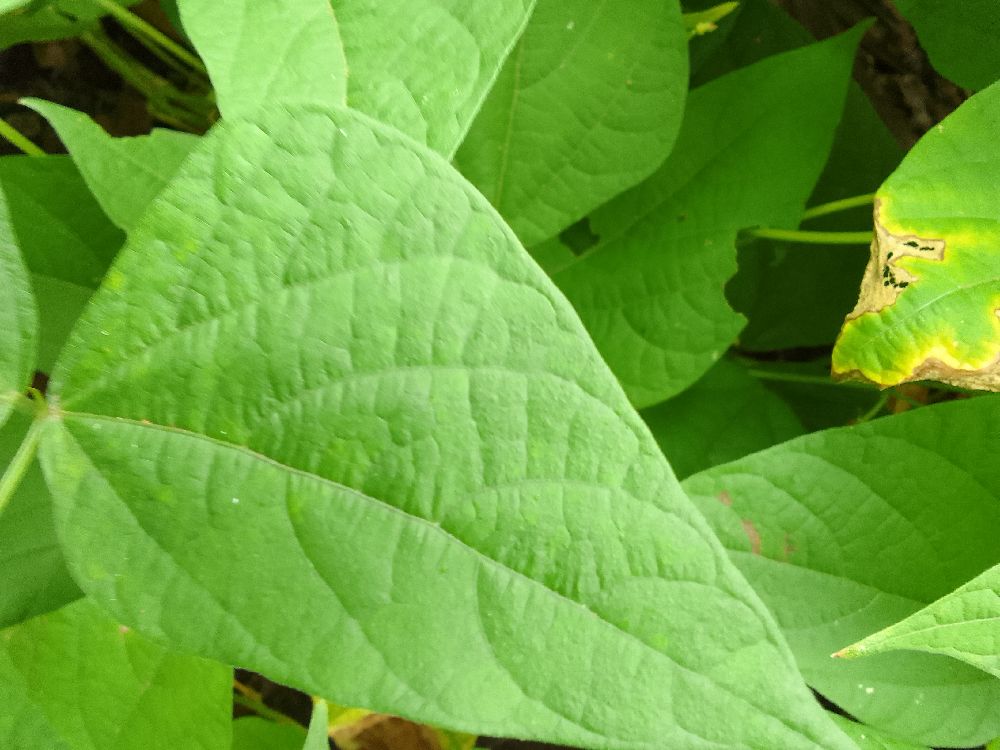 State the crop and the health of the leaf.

common bean, healthy
